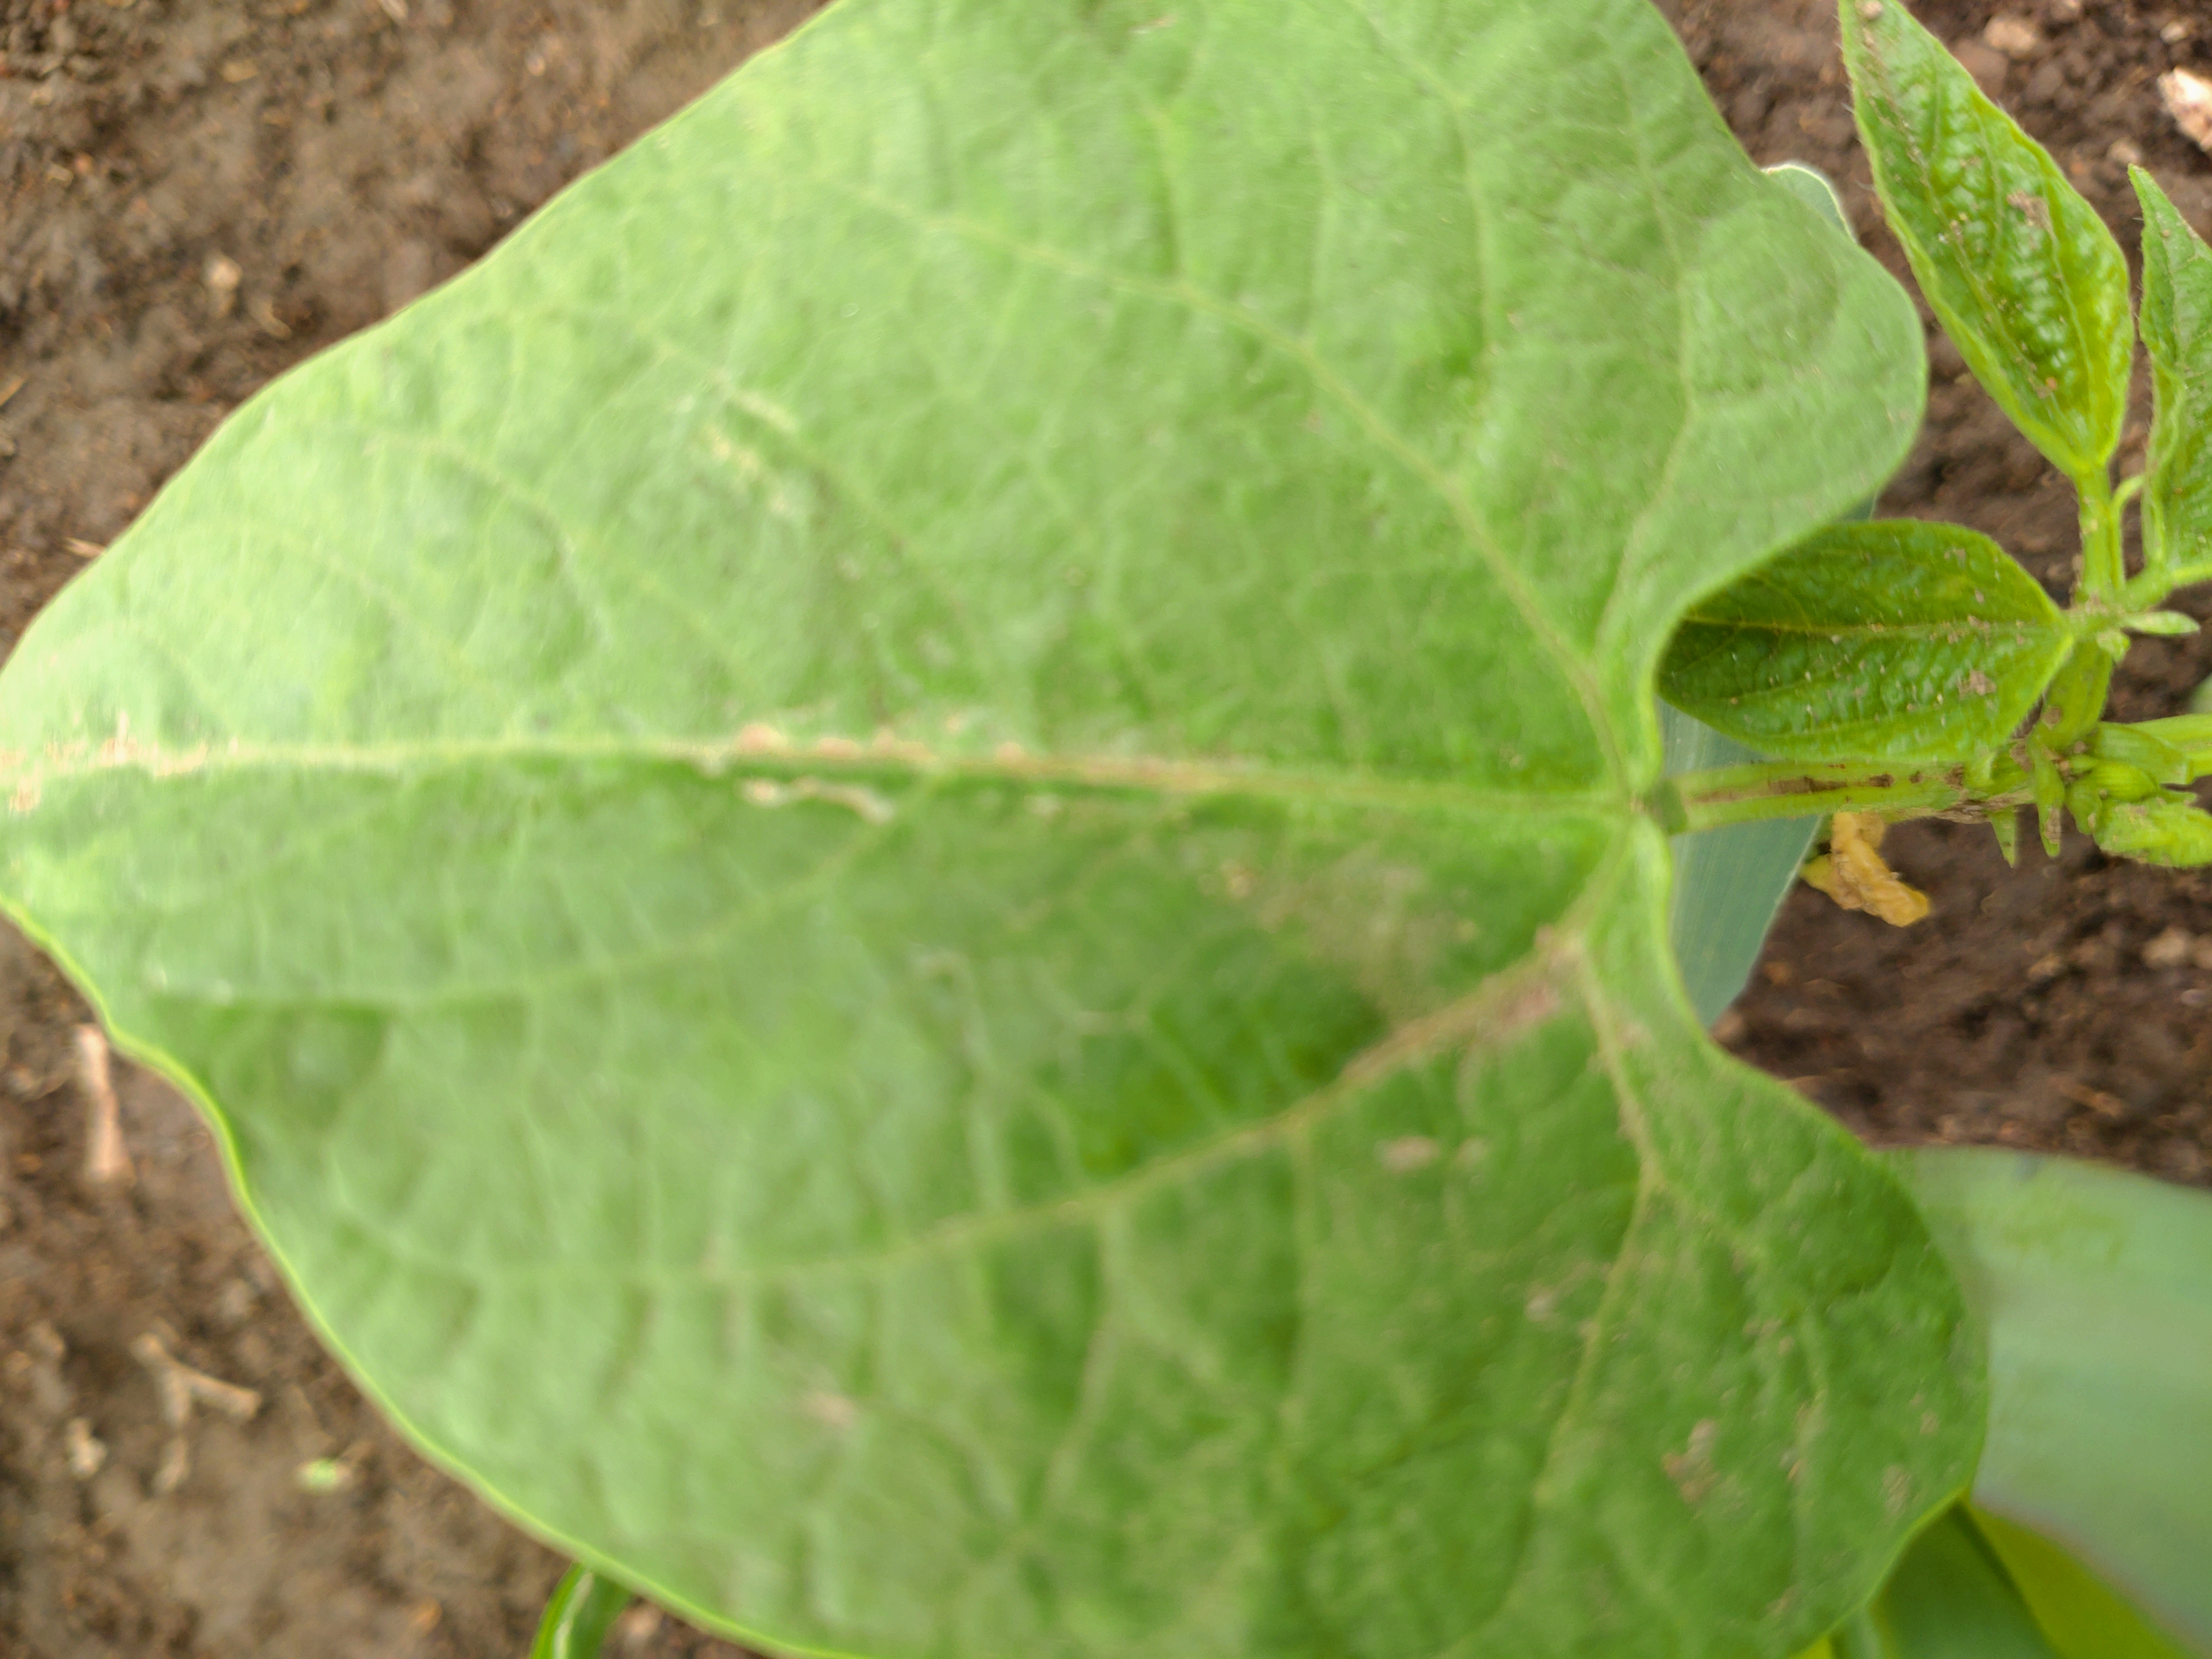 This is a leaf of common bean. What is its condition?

healthy
